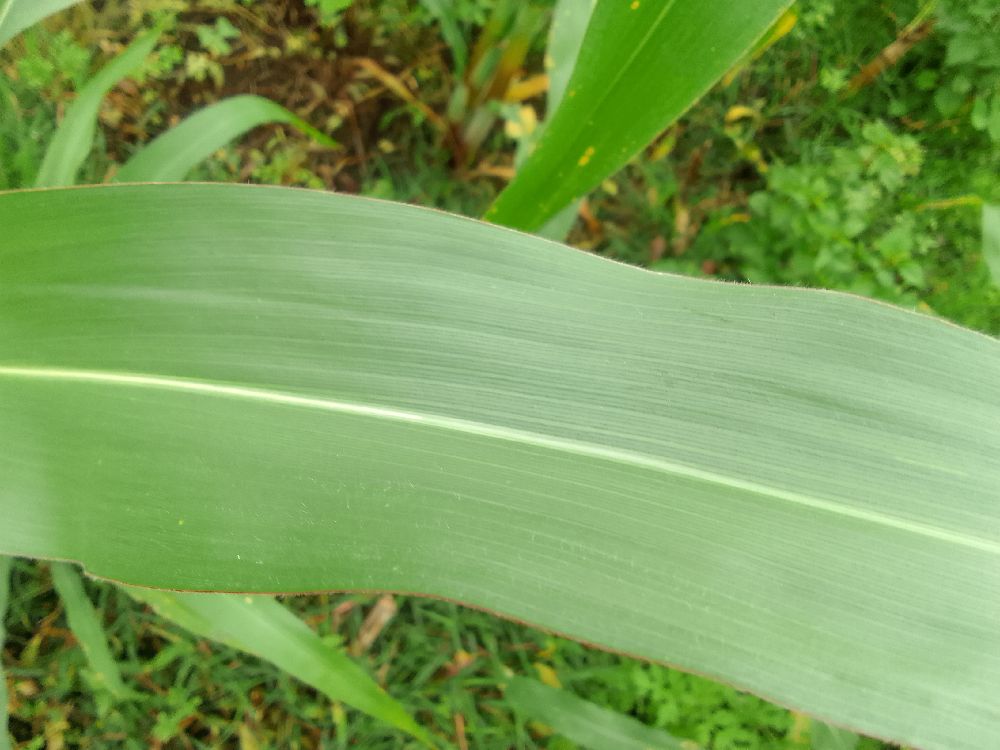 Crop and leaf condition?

maize, healthy
